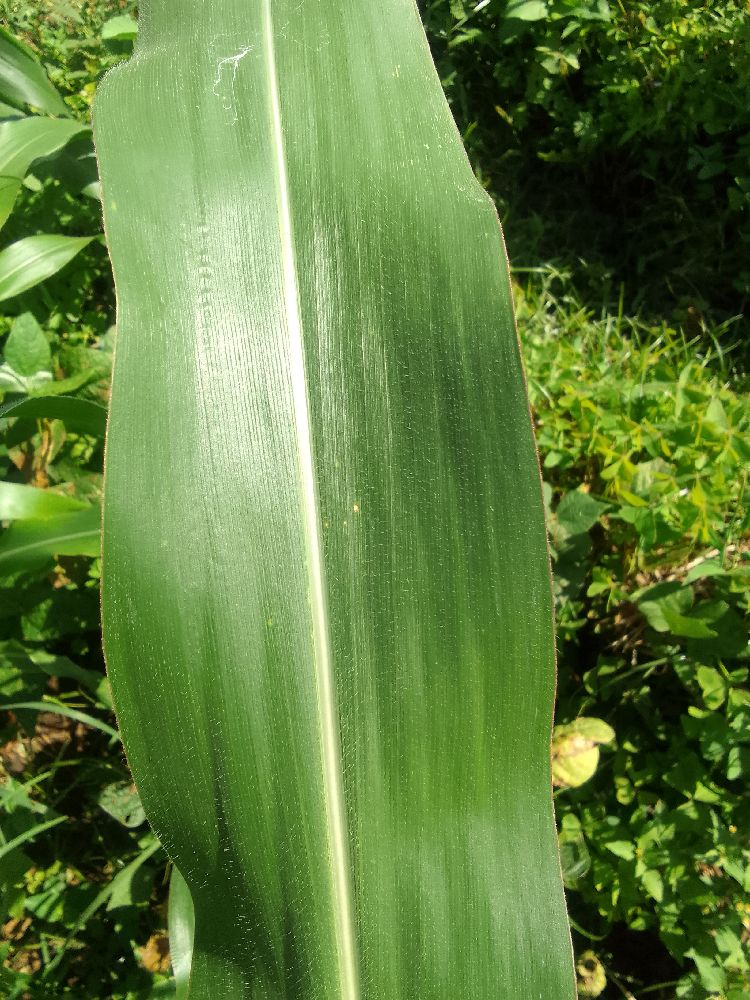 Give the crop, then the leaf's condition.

maize, healthy
